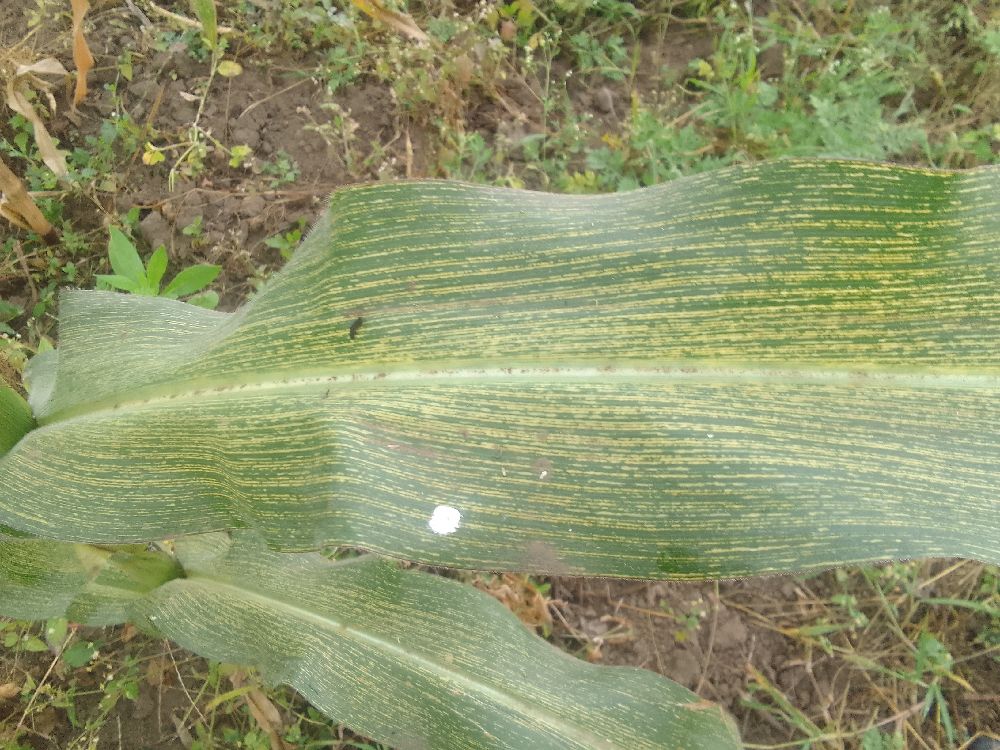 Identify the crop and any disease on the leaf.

maize, maize streak virus
